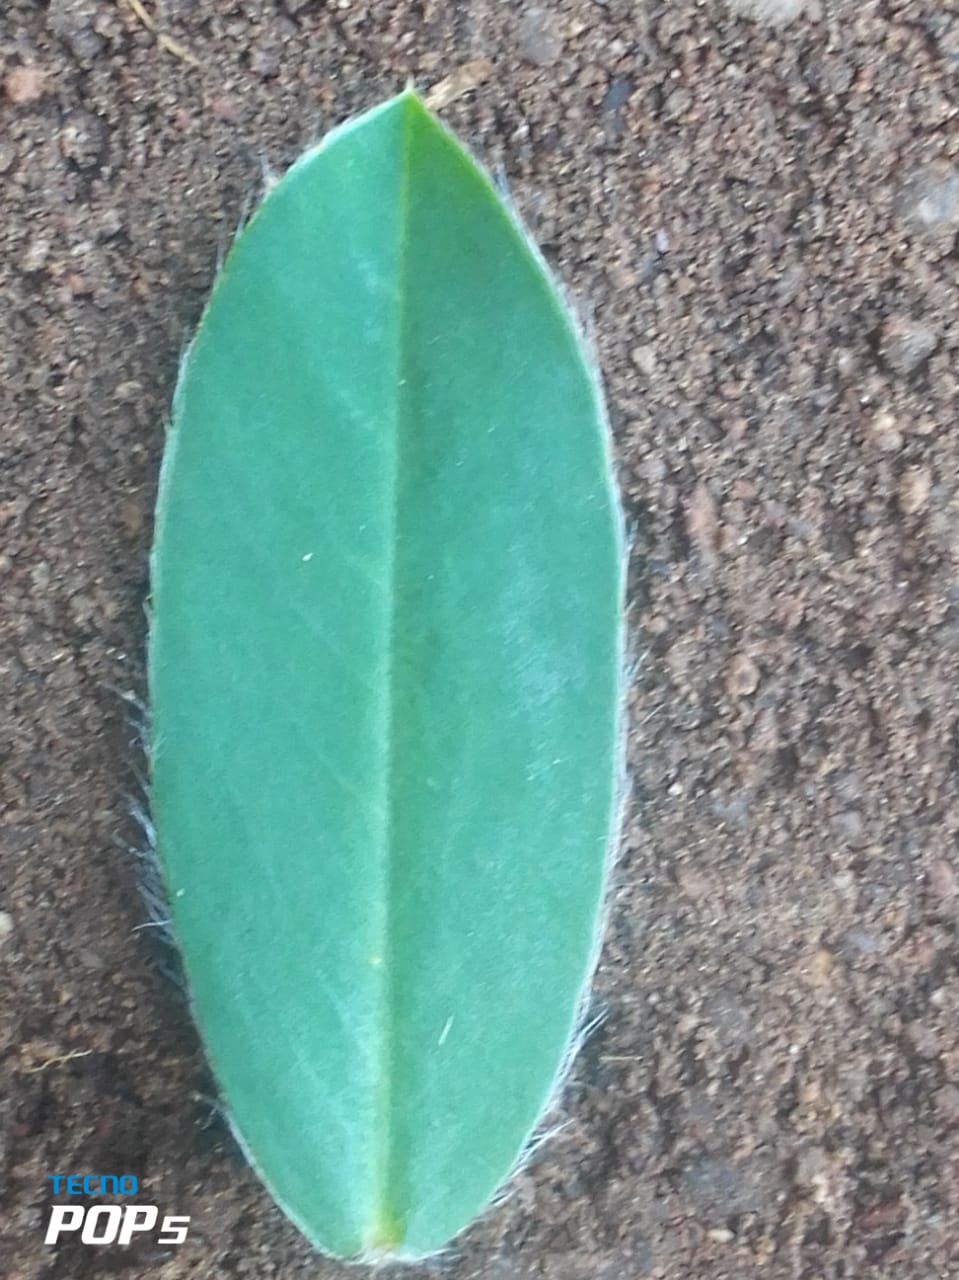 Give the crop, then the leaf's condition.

peanut, healthy leaves
